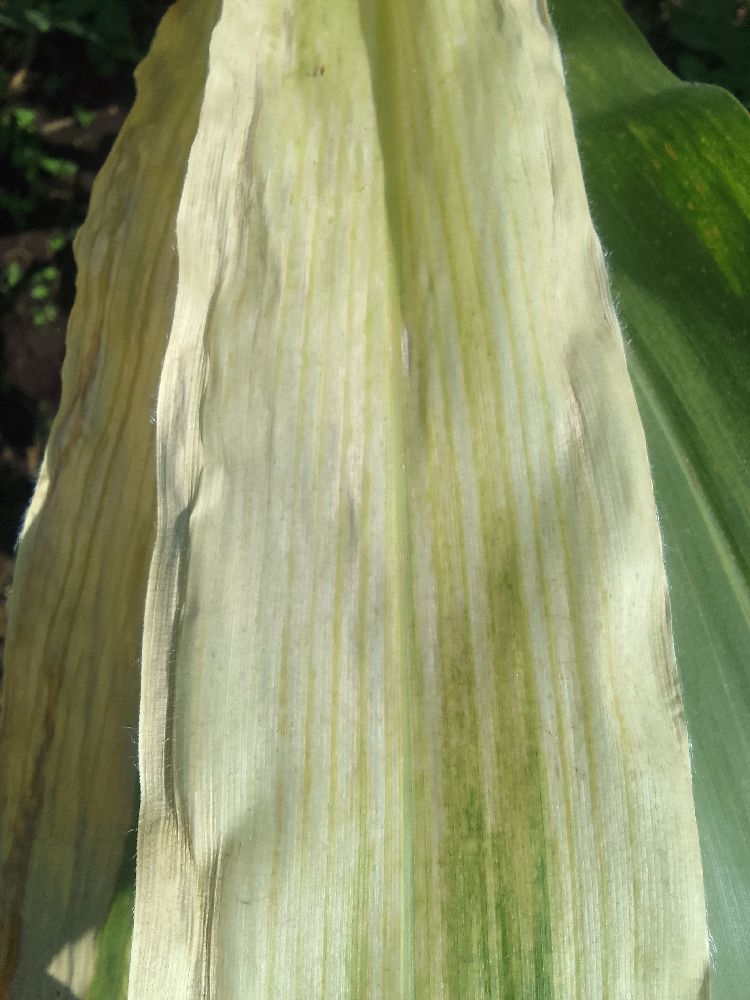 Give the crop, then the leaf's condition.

maize, maize lethal necrosis
